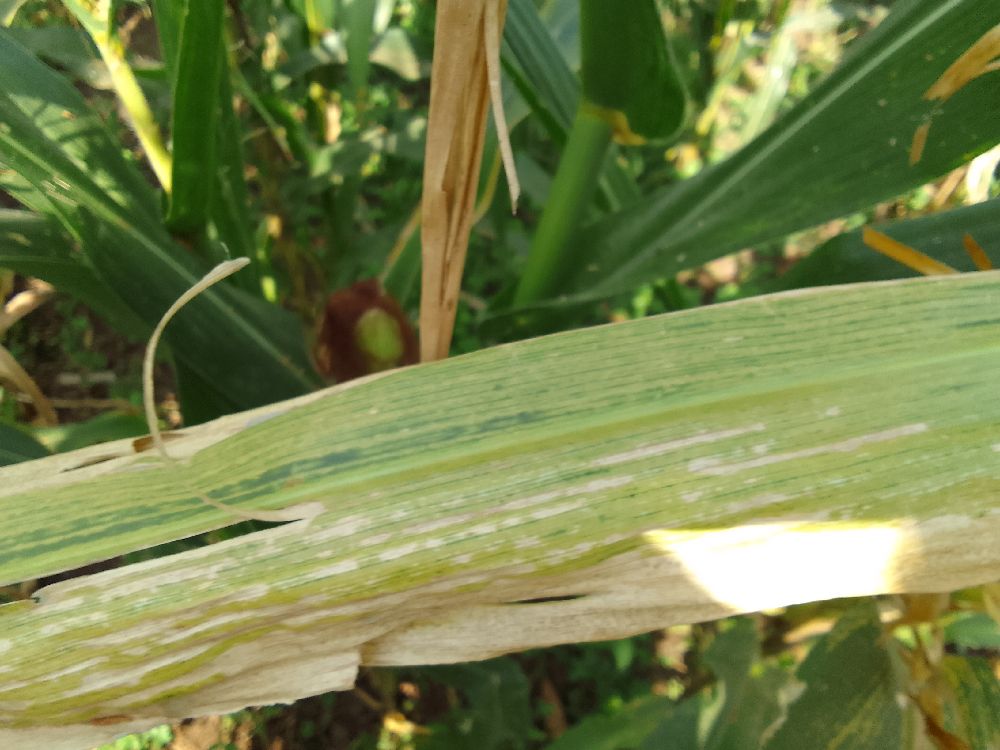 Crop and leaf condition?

maize, maize lethal necrosis
